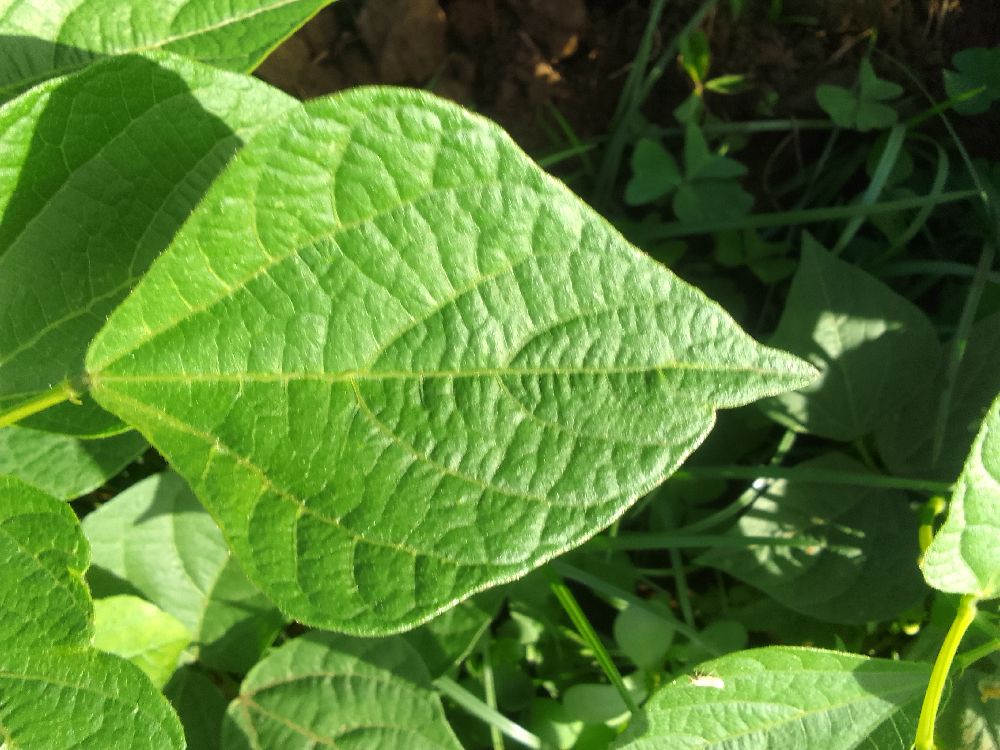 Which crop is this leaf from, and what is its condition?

common bean, healthy
